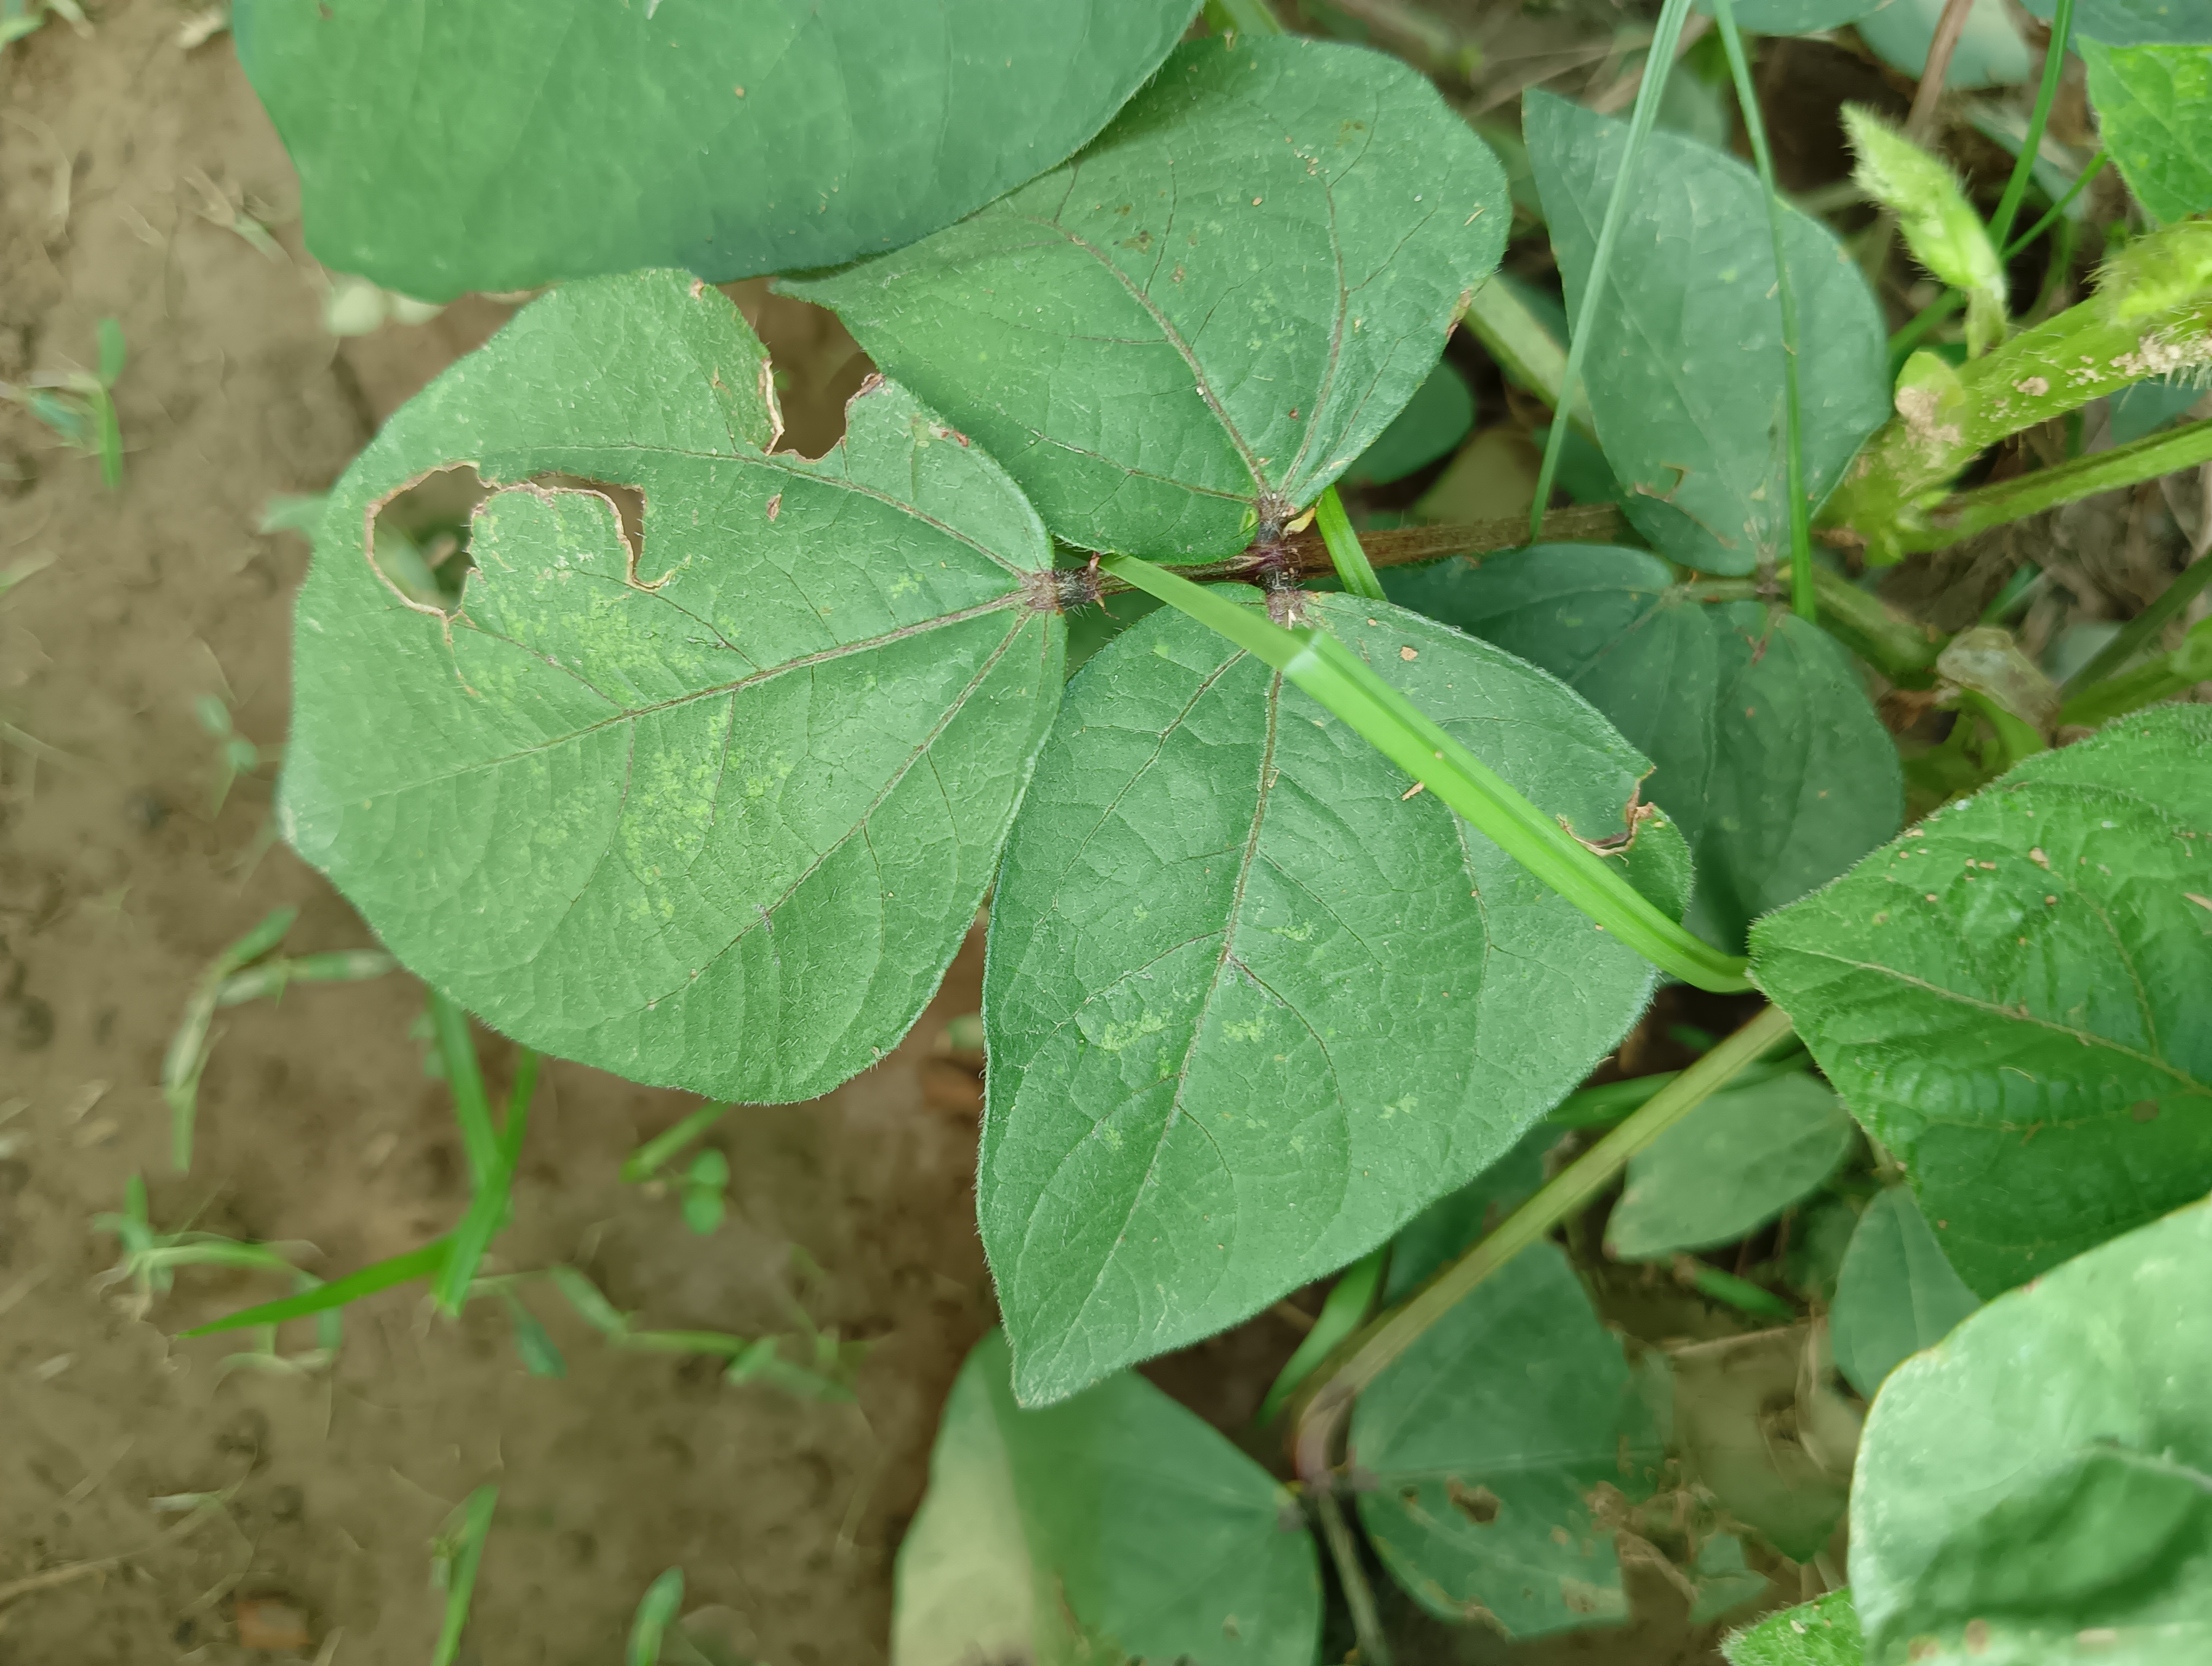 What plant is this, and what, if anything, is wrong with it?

mungbean, healthy
